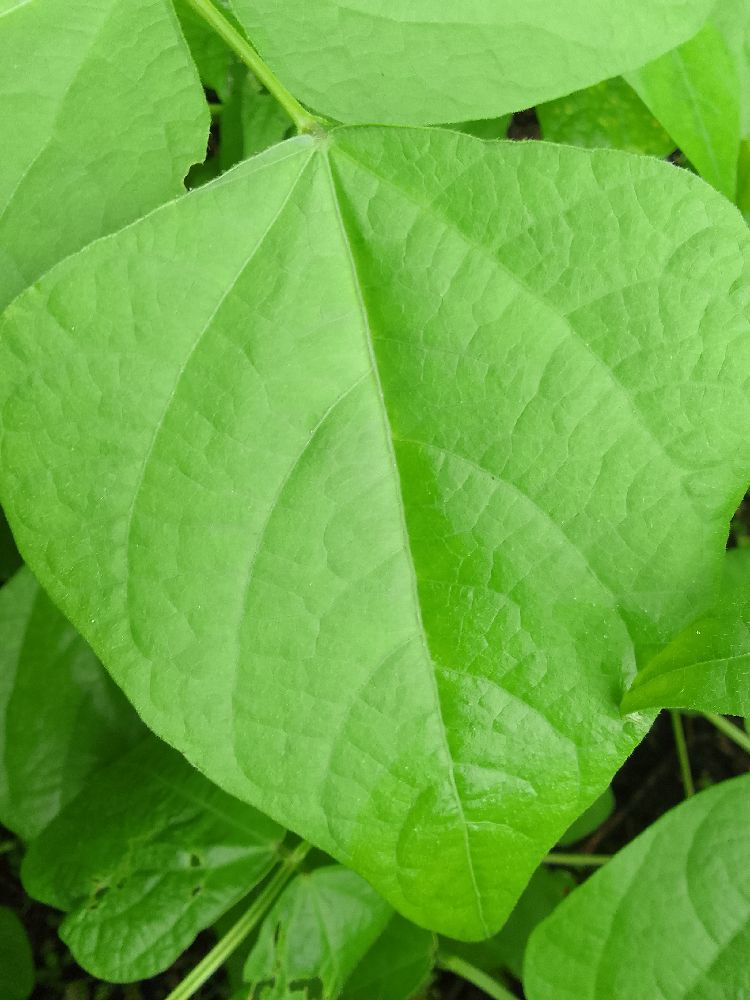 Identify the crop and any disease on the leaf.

common bean, healthy
